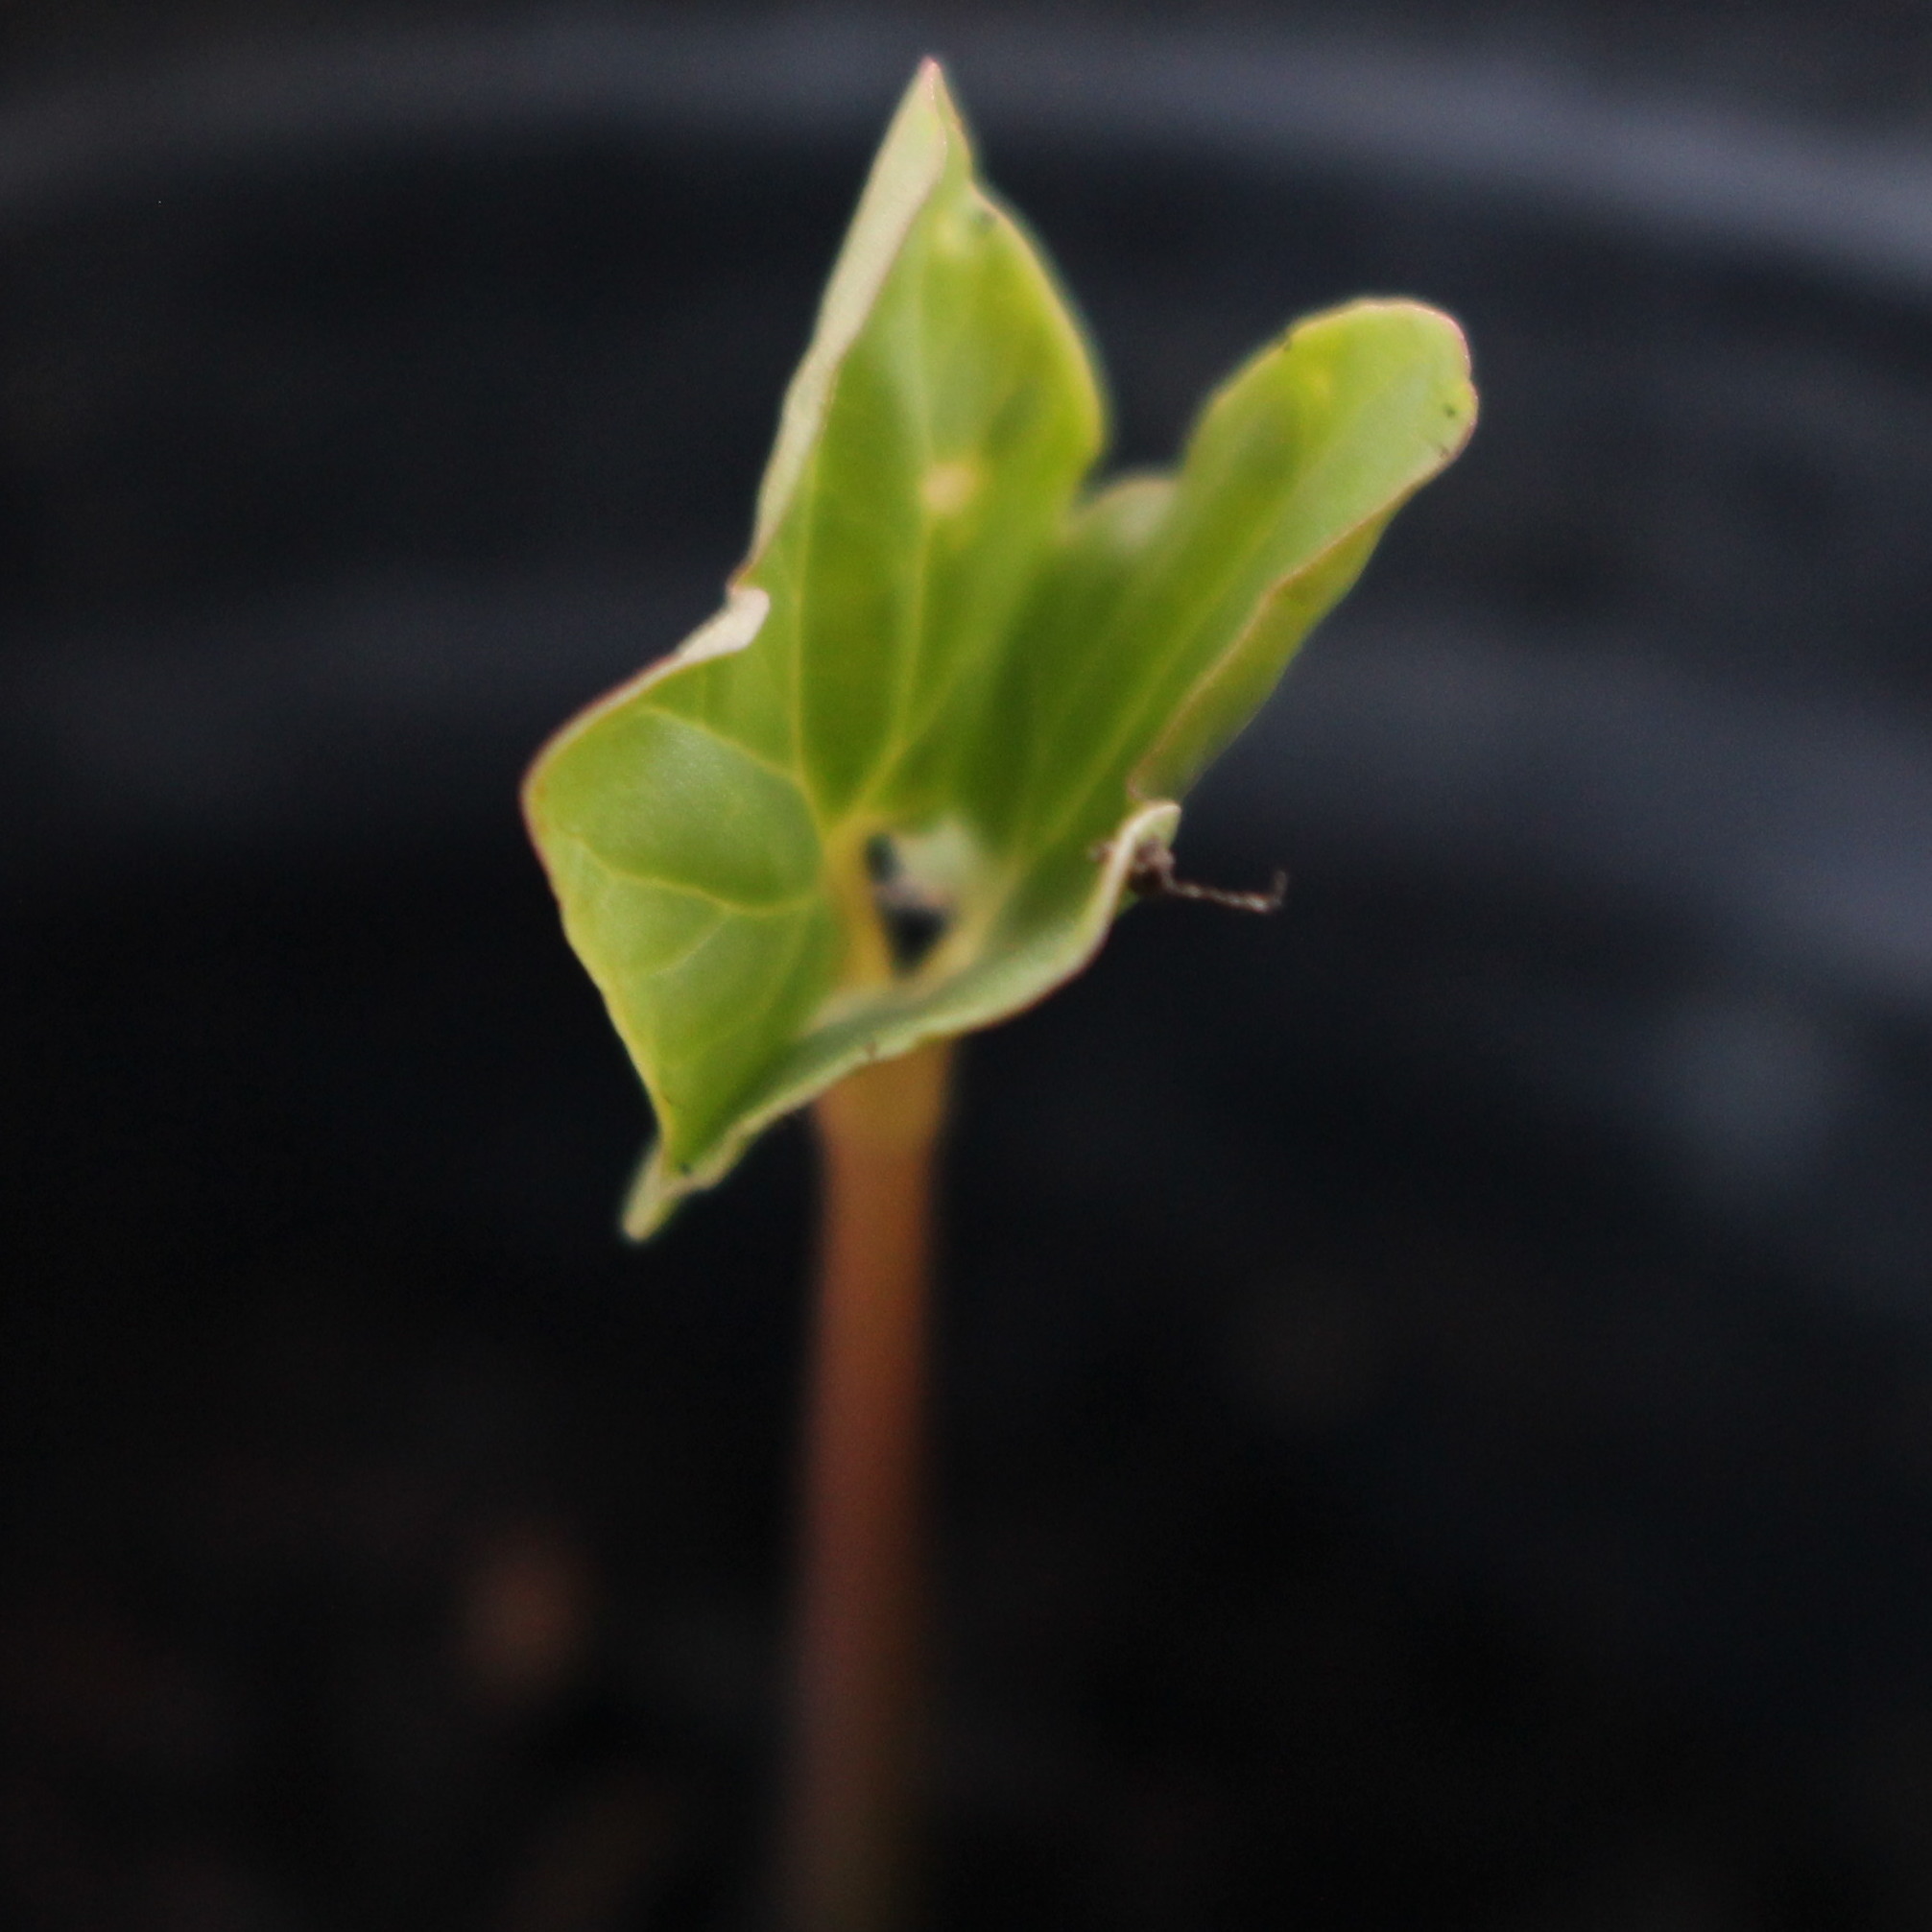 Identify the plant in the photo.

Convolvulus arvensis
